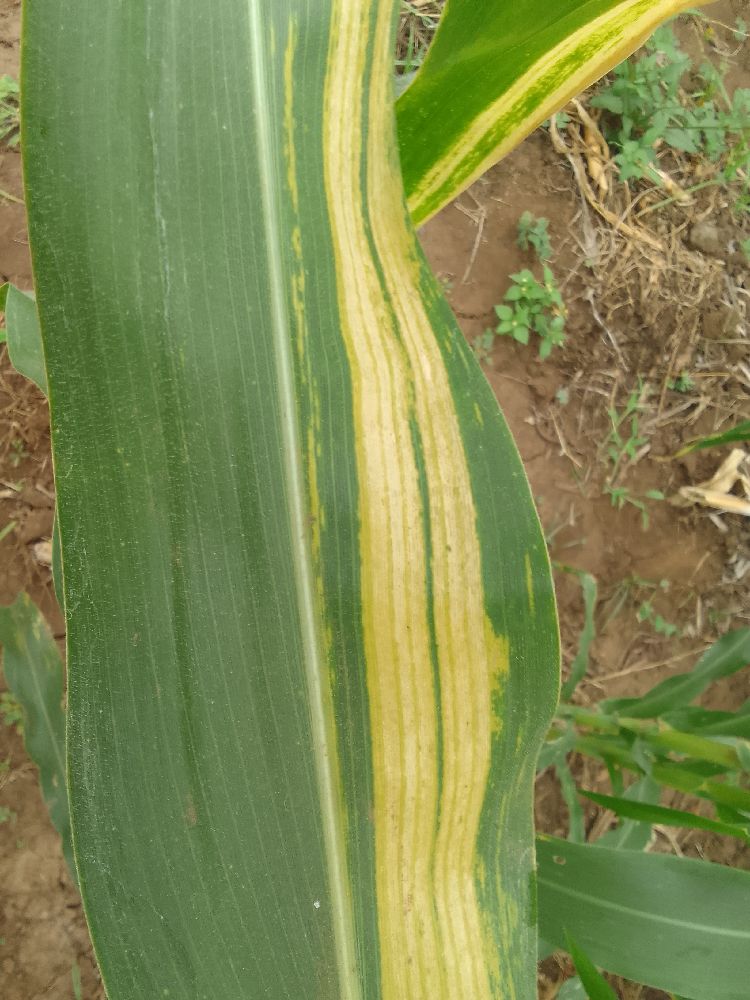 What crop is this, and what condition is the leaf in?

maize, maize lethal necrosis
